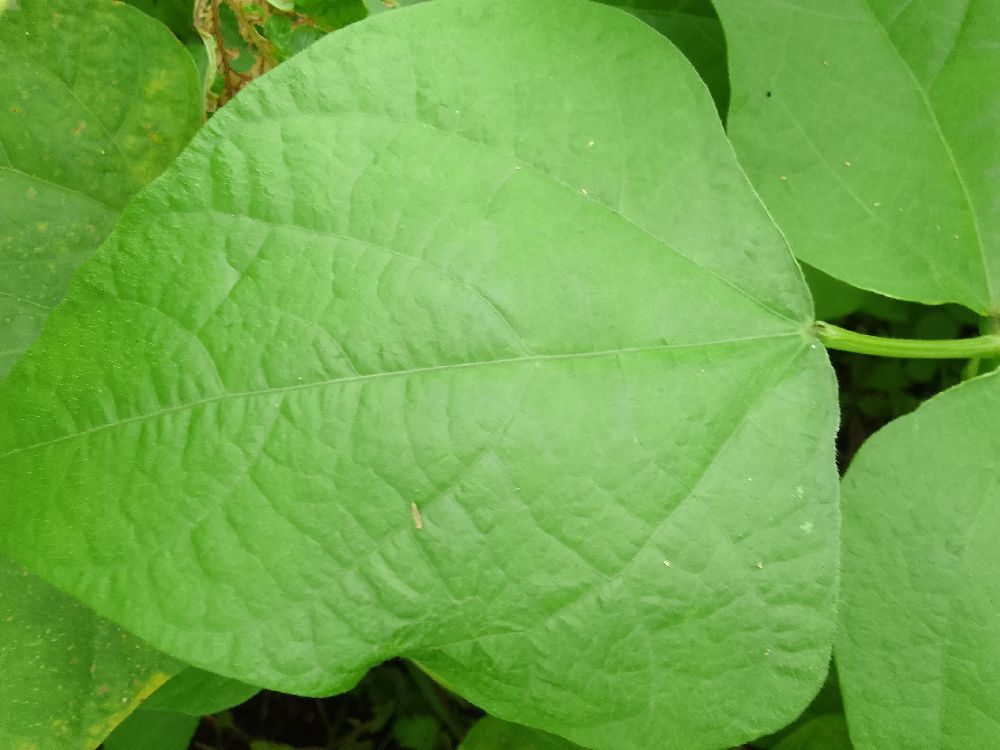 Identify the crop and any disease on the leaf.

common bean, healthy
